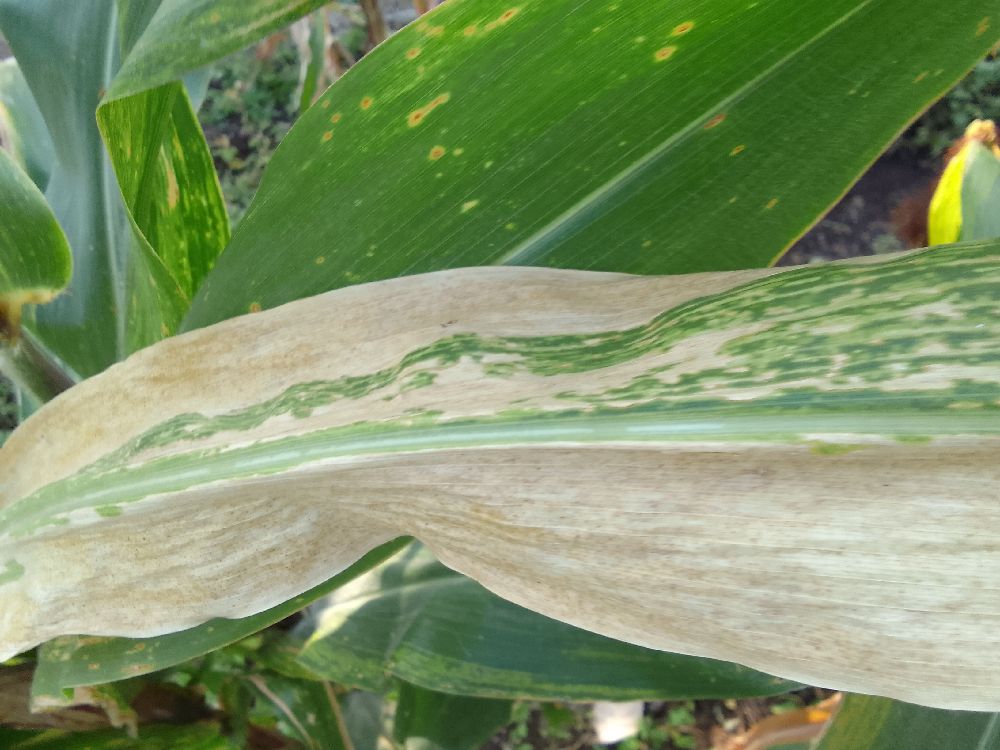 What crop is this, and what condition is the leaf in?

maize, maize lethal necrosis
